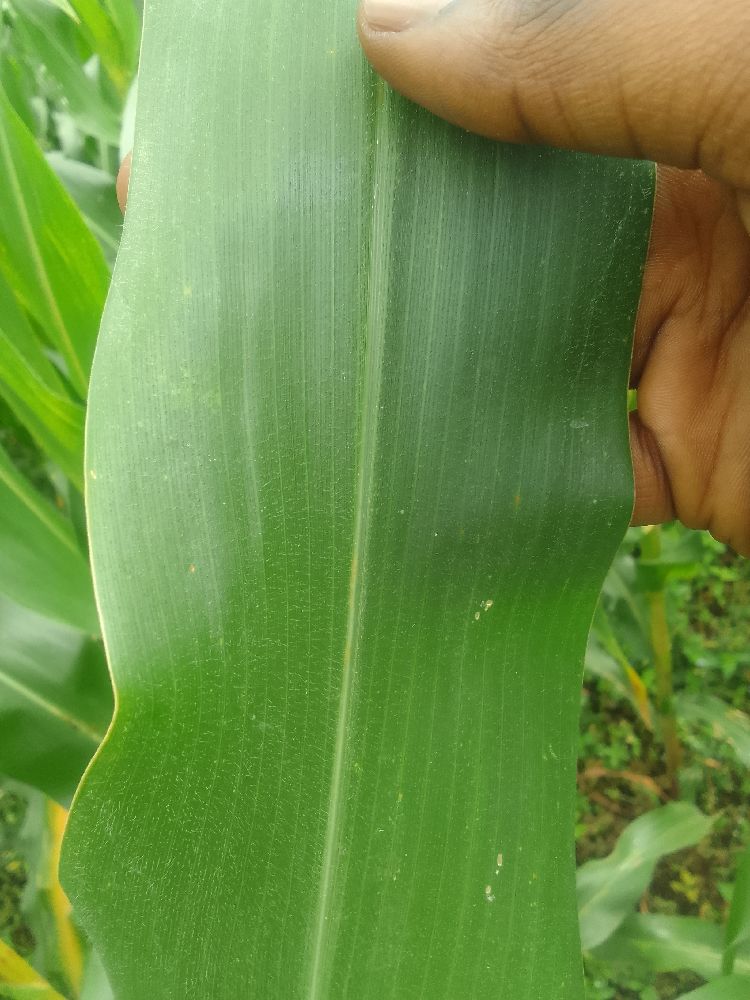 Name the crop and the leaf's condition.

maize, healthy
